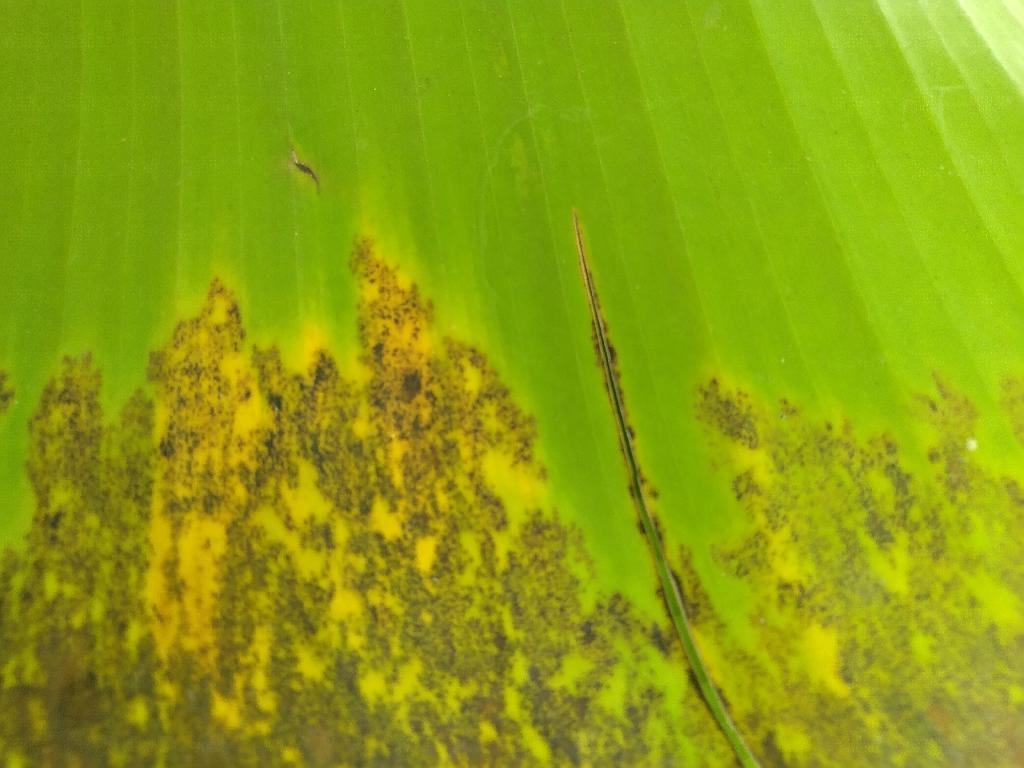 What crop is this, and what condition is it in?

banana, black sigatoka
